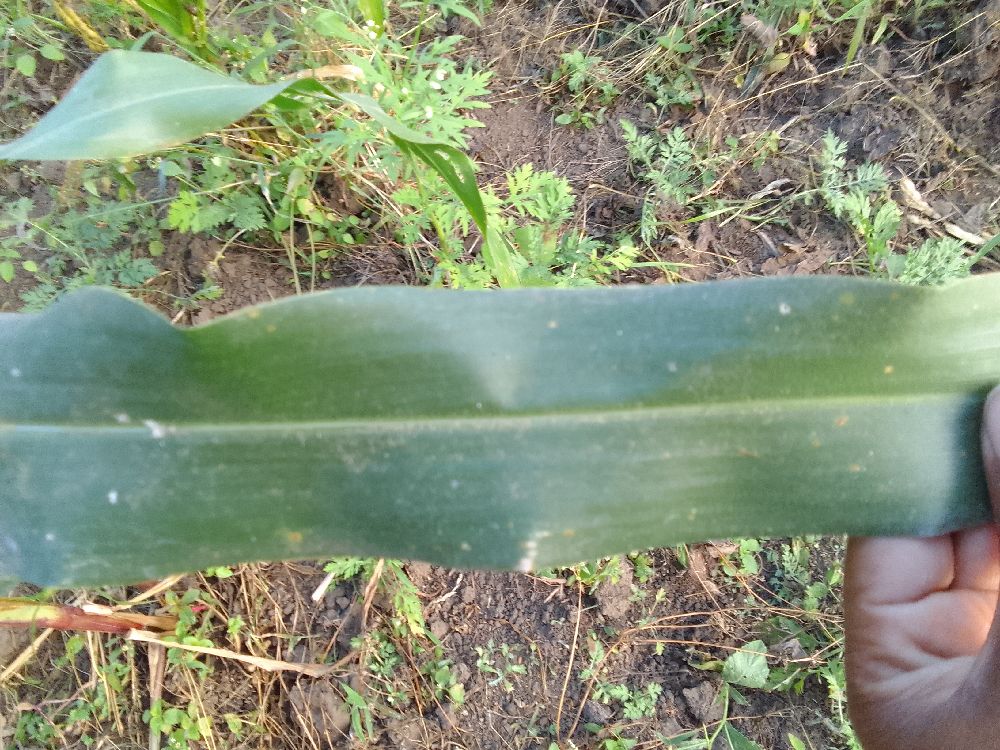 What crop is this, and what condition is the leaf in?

maize, healthy
